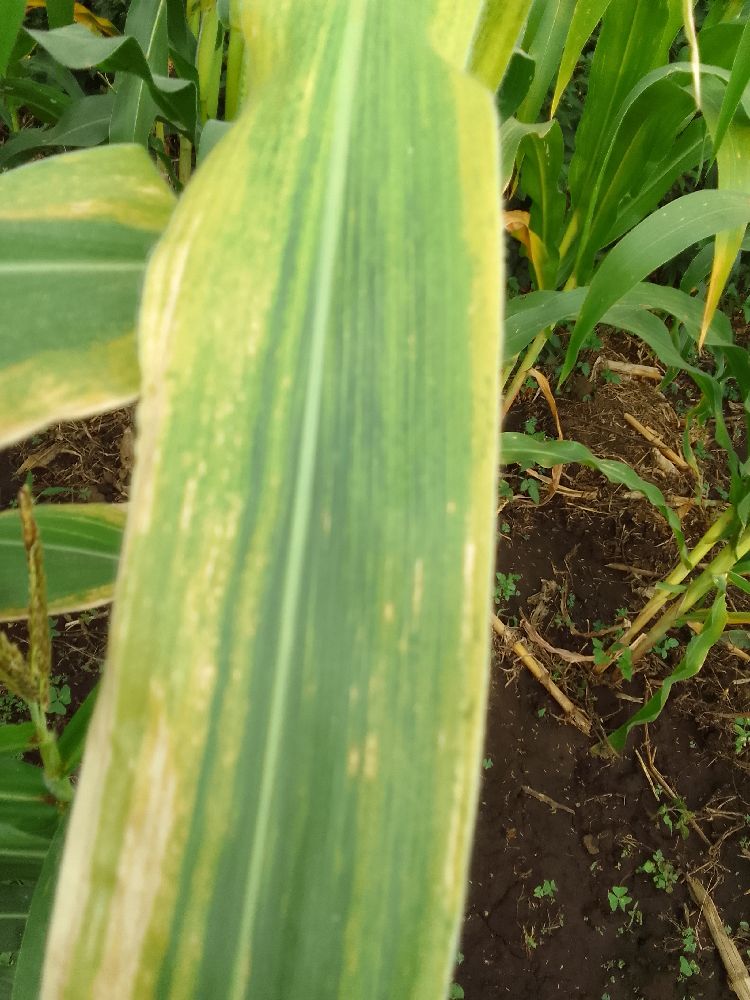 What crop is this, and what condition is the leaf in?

maize, maize lethal necrosis
